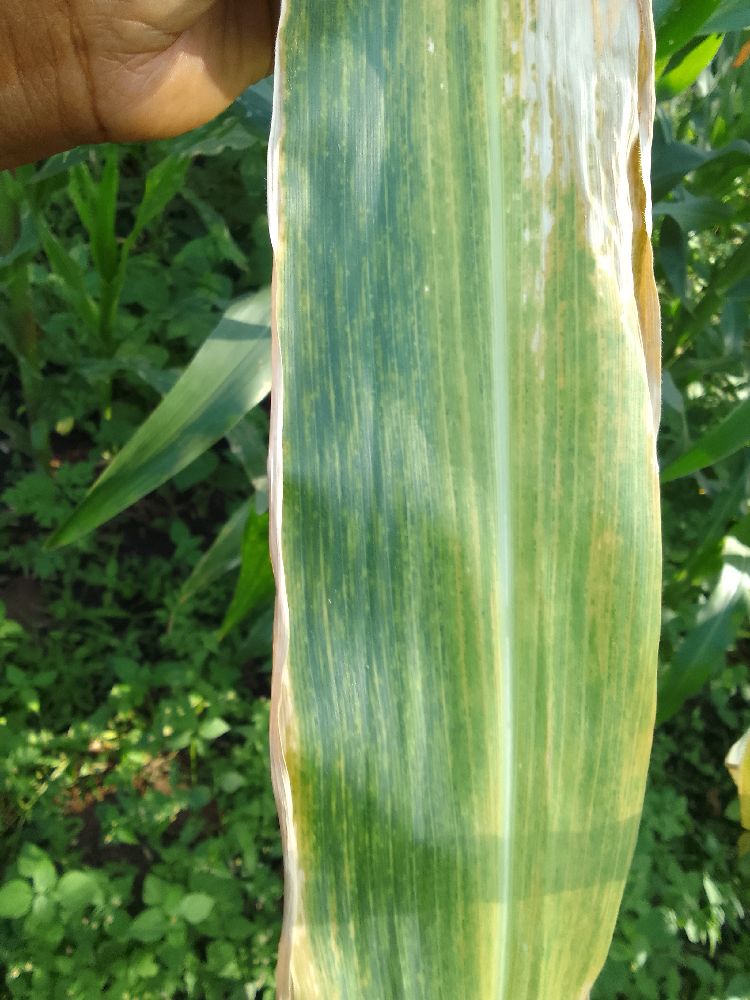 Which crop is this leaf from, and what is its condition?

maize, maize lethal necrosis
